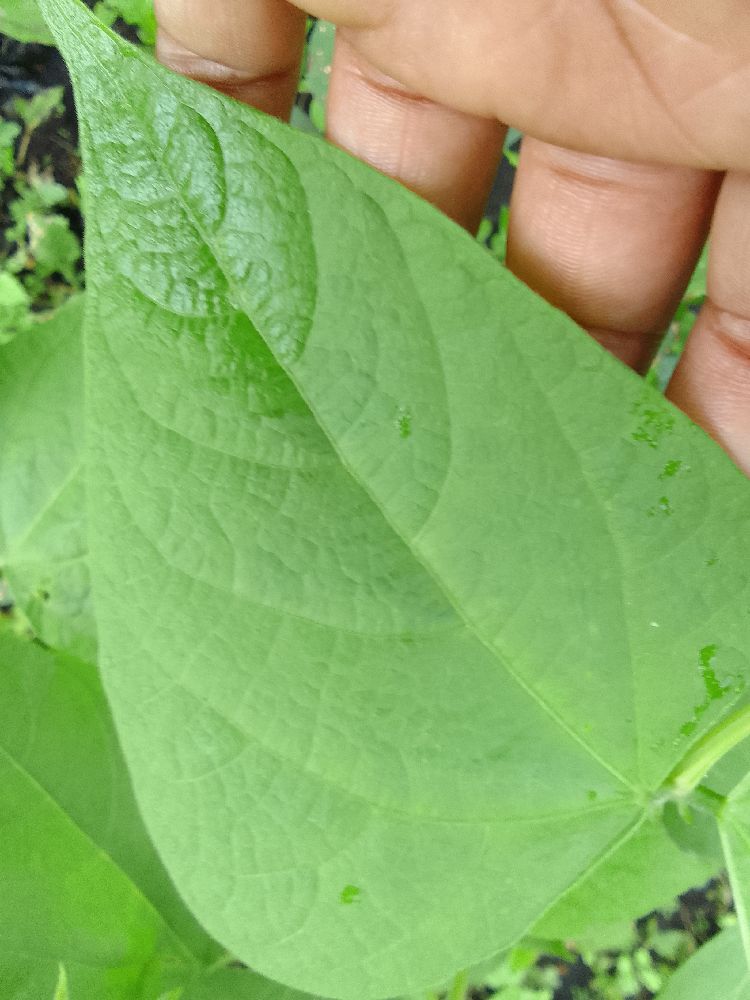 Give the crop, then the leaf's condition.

common bean, healthy
